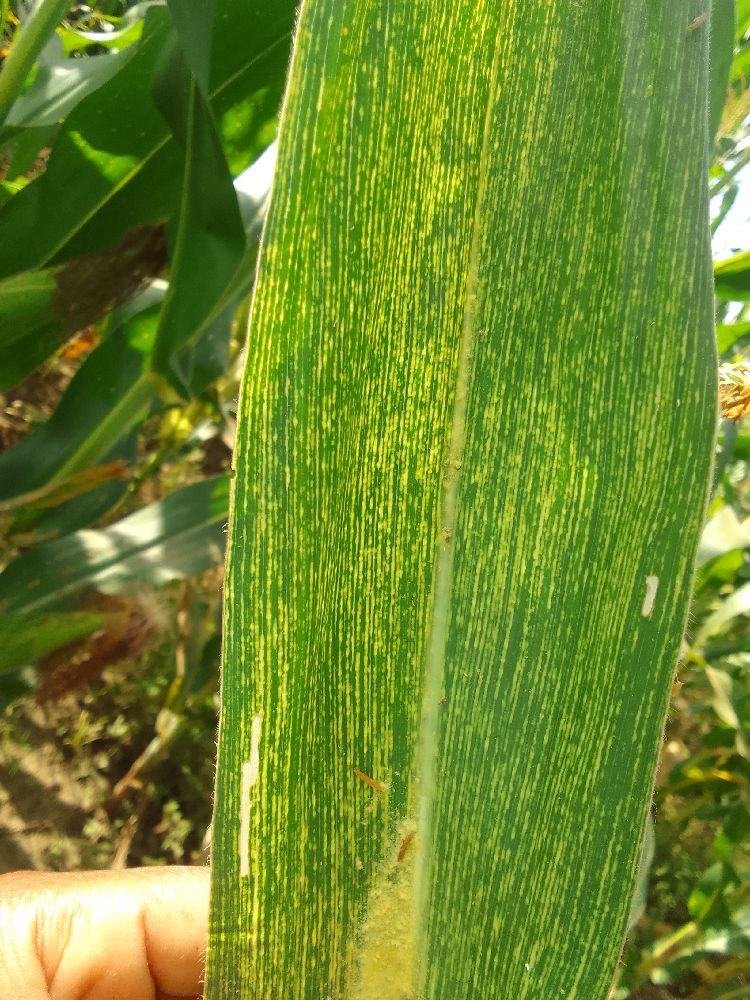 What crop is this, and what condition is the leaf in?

maize, maize streak virus
